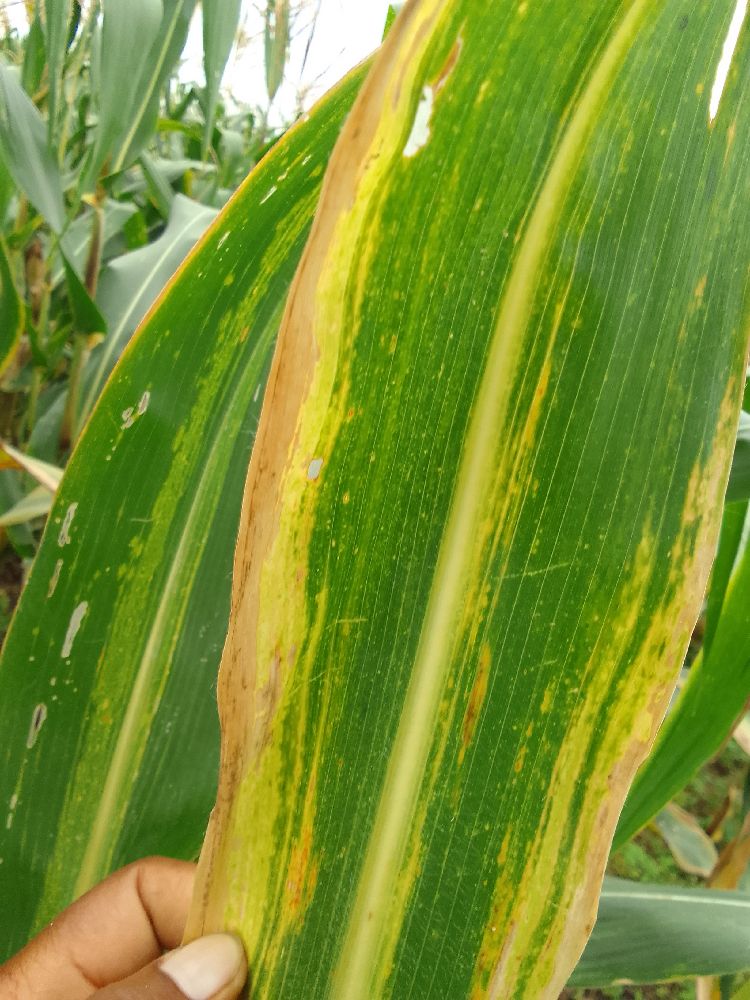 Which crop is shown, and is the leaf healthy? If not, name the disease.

maize, maize lethal necrosis
